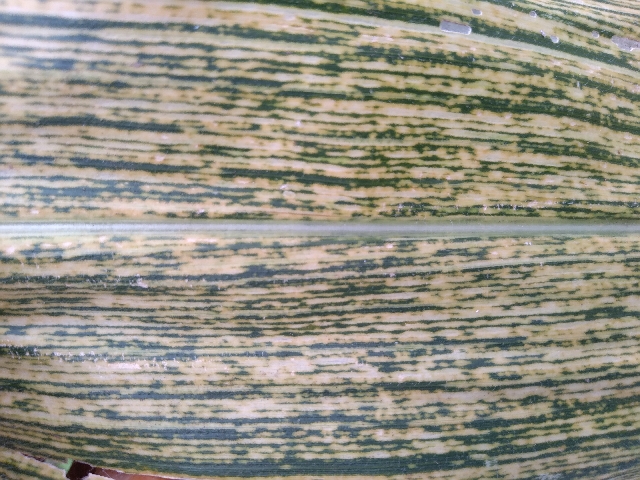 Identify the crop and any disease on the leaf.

maize, maize streak virus
